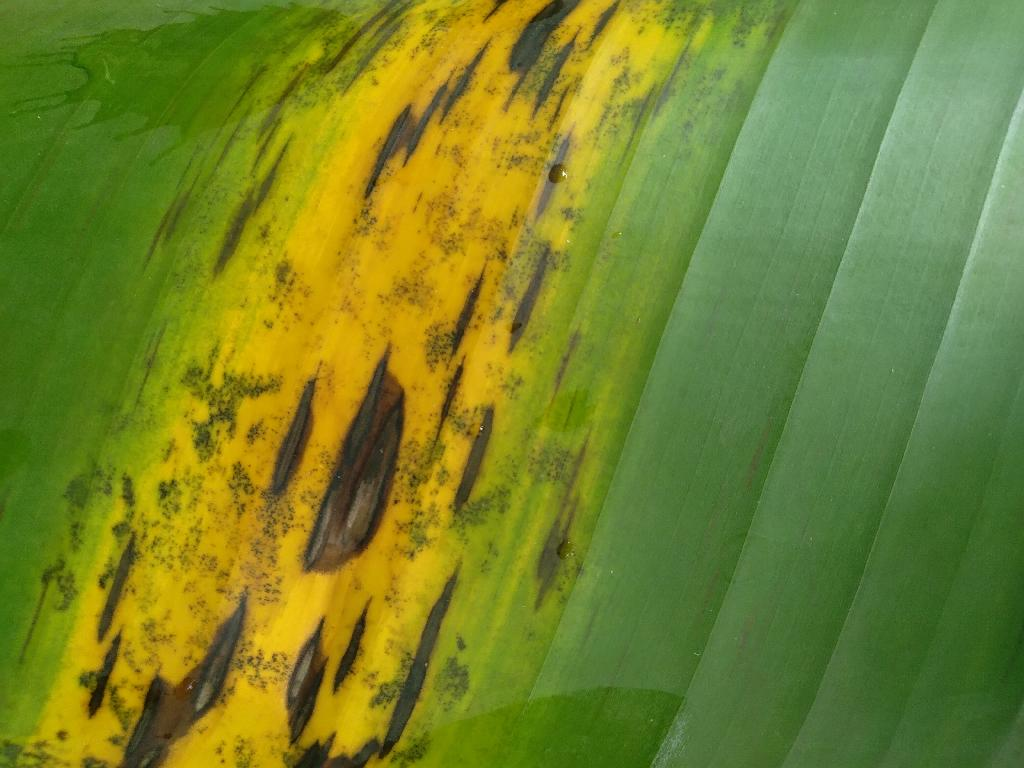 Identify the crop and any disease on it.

banana, black sigatoka
